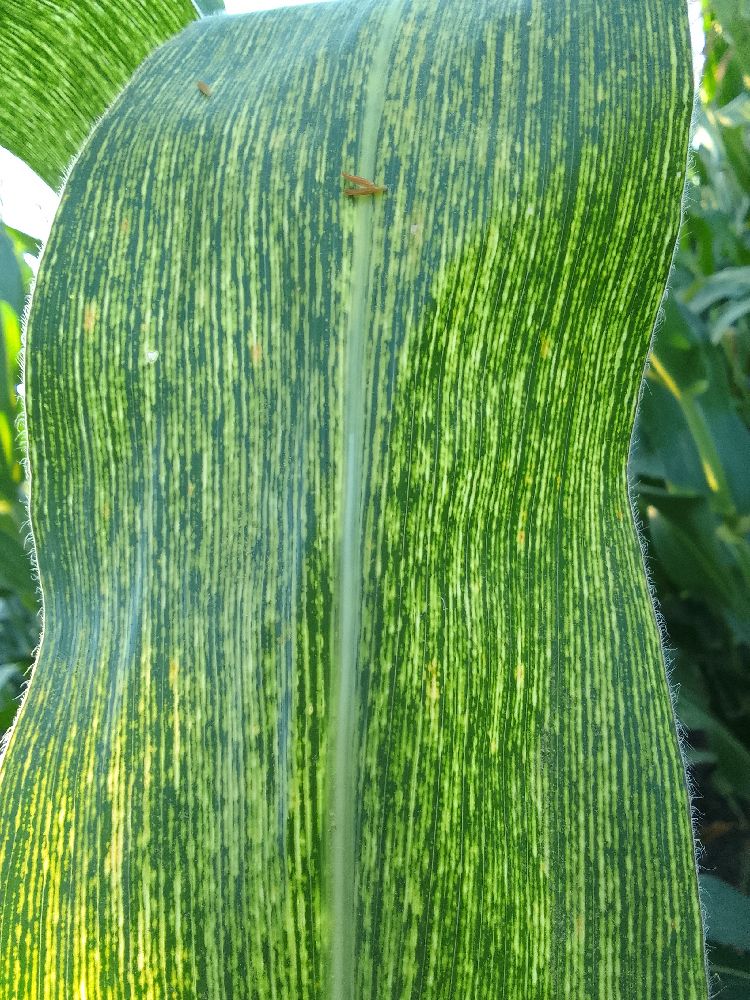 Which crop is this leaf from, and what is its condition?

maize, maize streak virus
